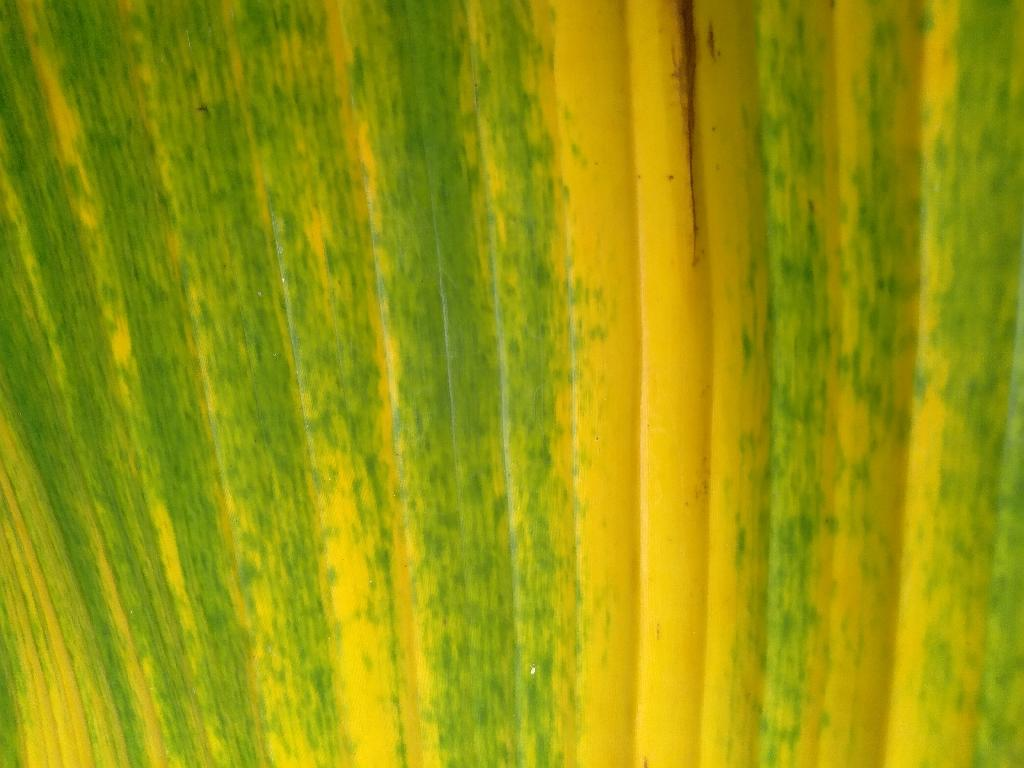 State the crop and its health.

banana, fusarium wilt race 1
